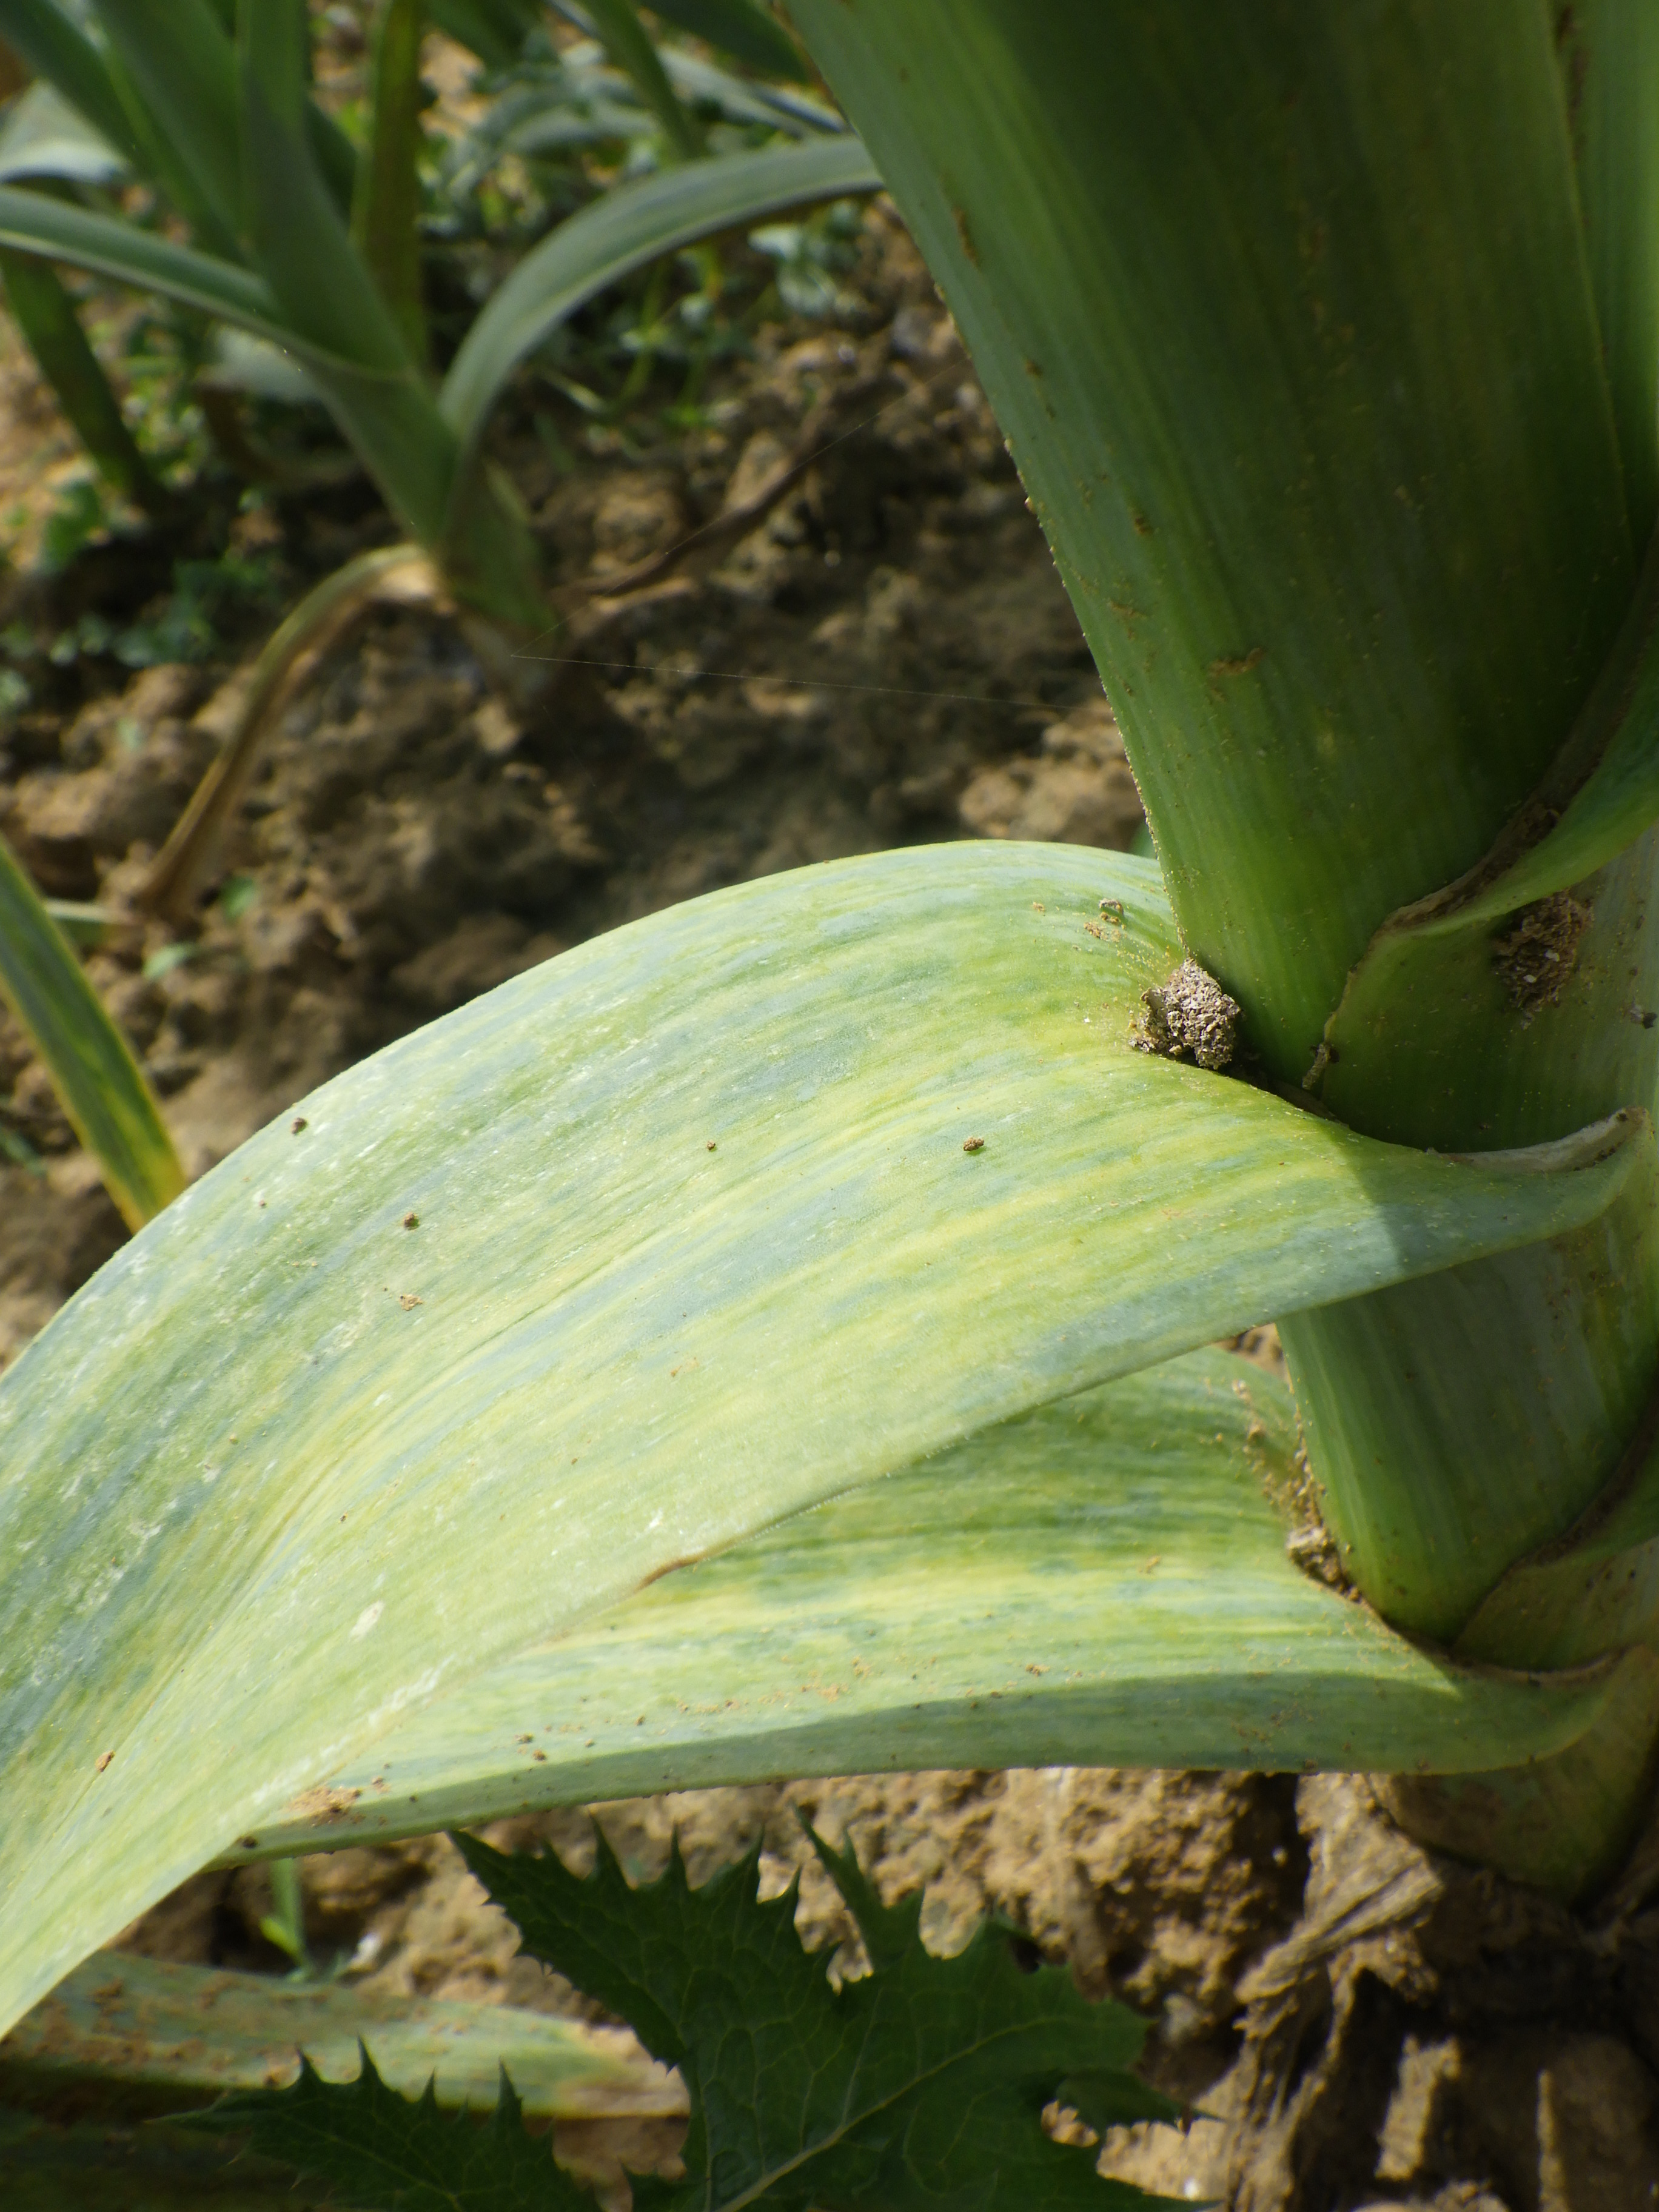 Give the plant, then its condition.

elephant garlic, chlorosis
